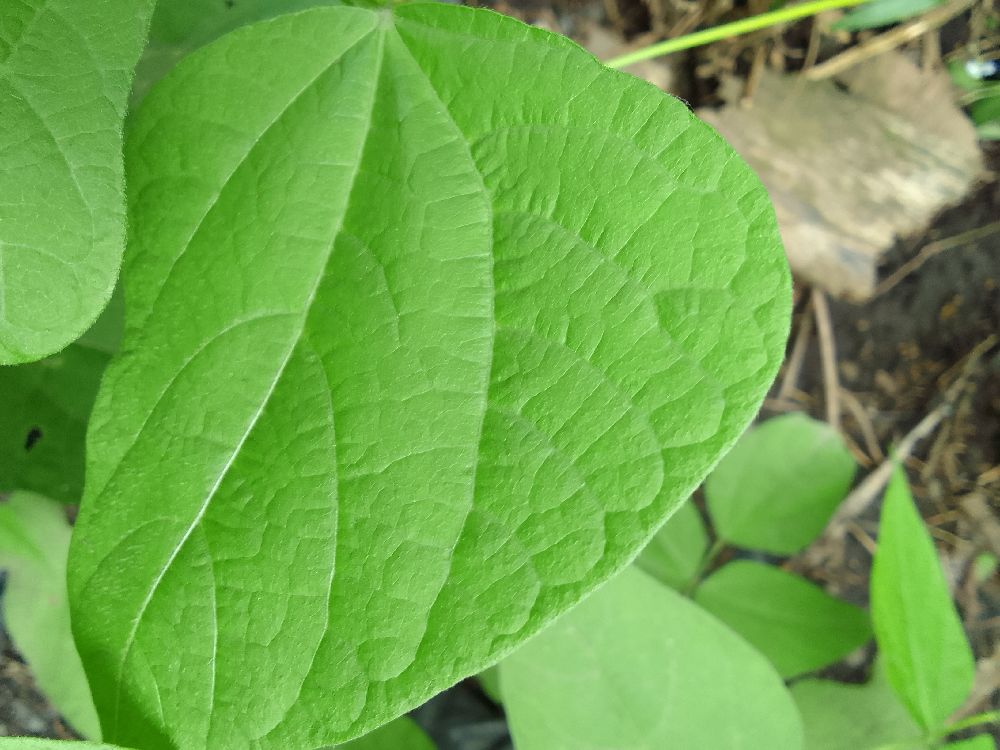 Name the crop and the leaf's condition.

common bean, healthy
